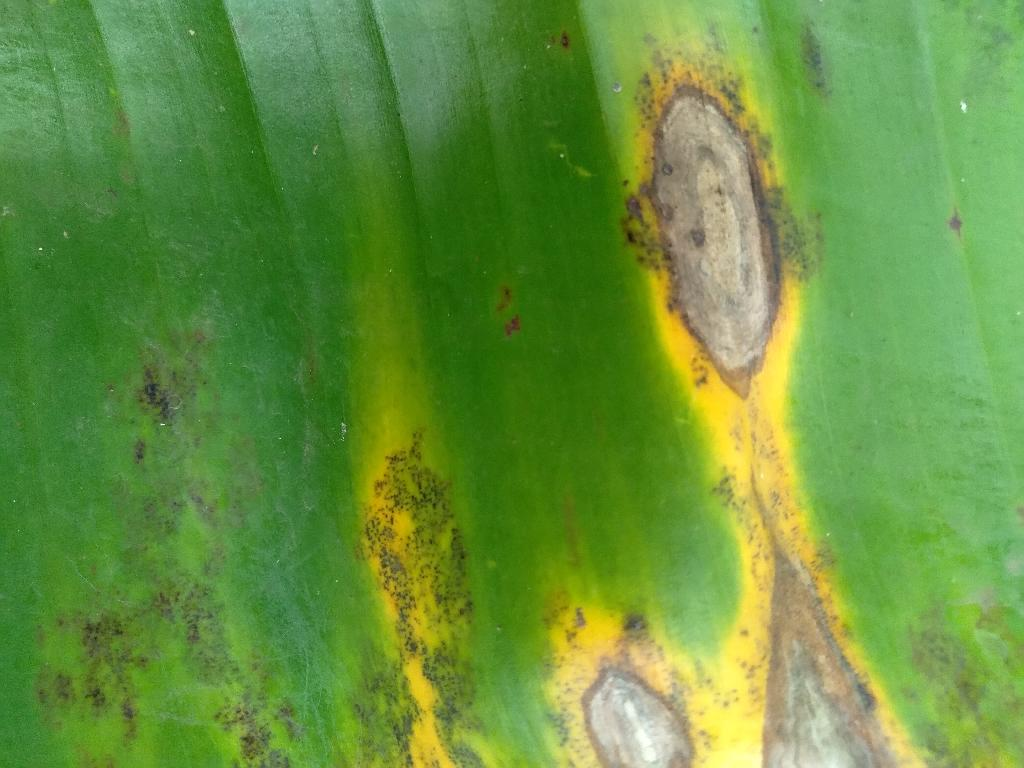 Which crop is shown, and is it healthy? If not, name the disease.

banana, black sigatoka
